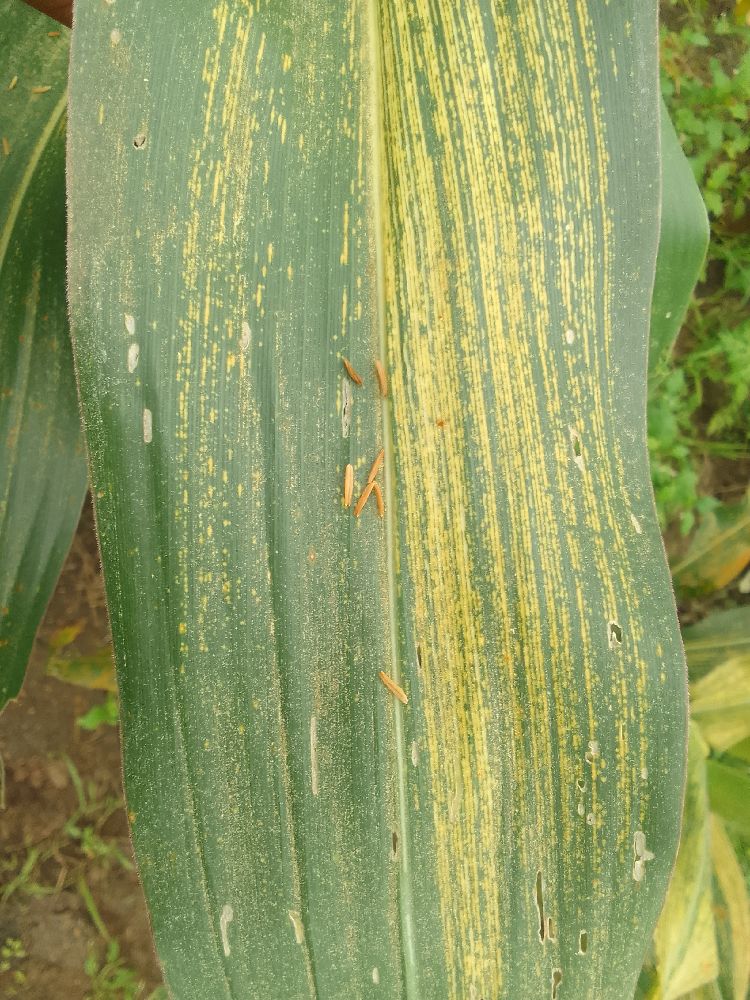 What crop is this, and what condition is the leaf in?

maize, maize streak virus
